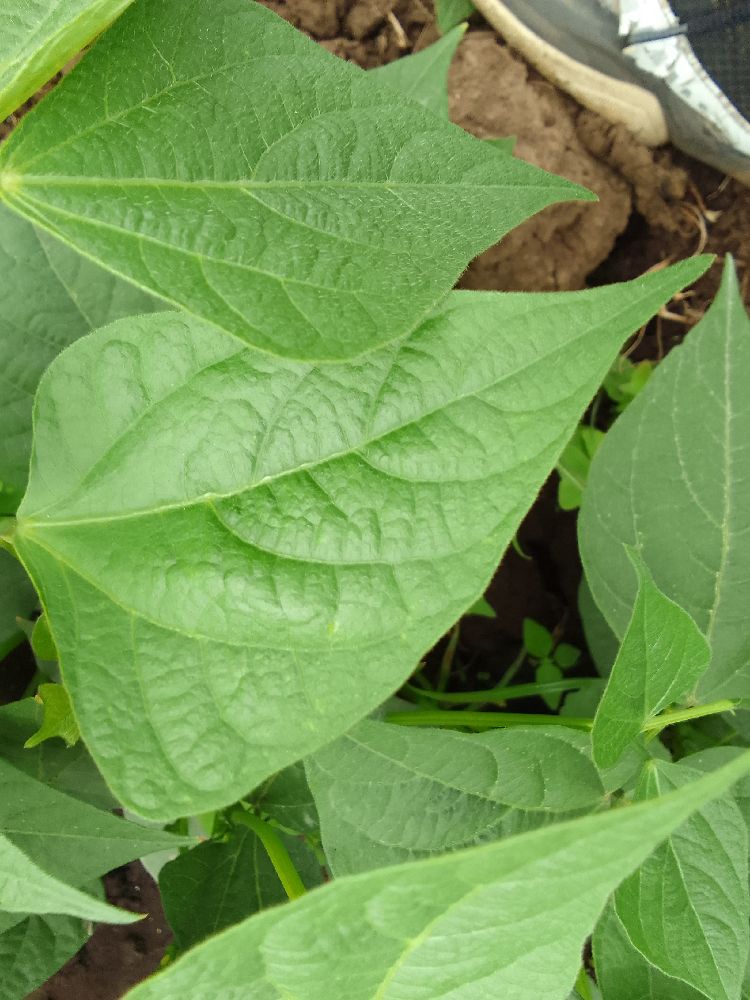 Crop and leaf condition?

common bean, healthy
